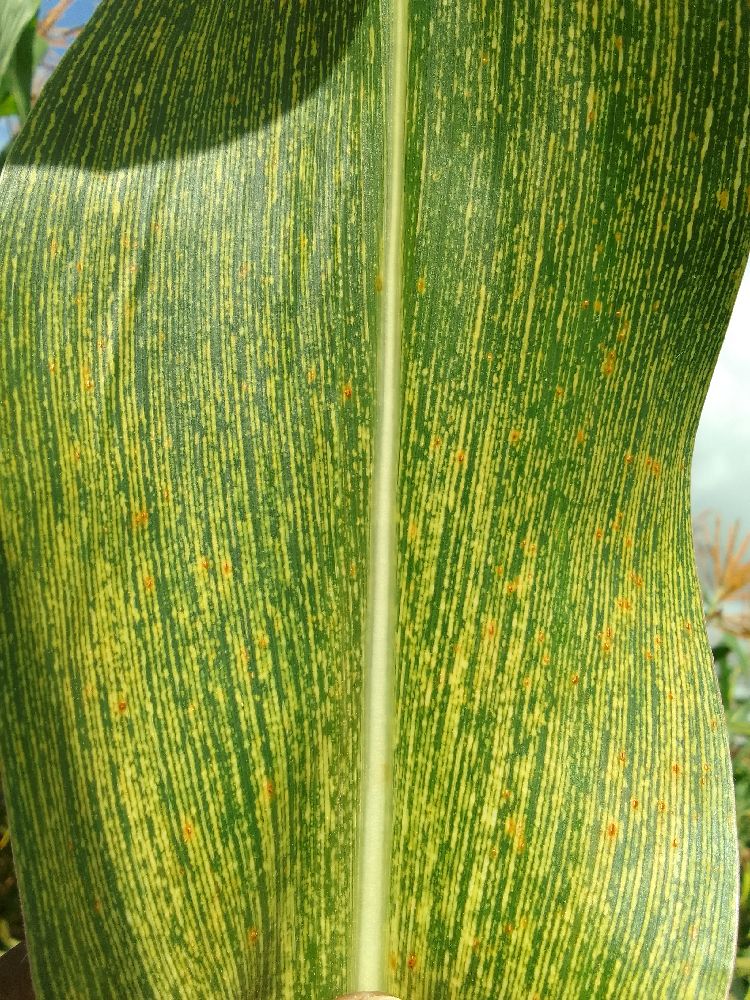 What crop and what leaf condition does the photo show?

maize, maize streak virus
